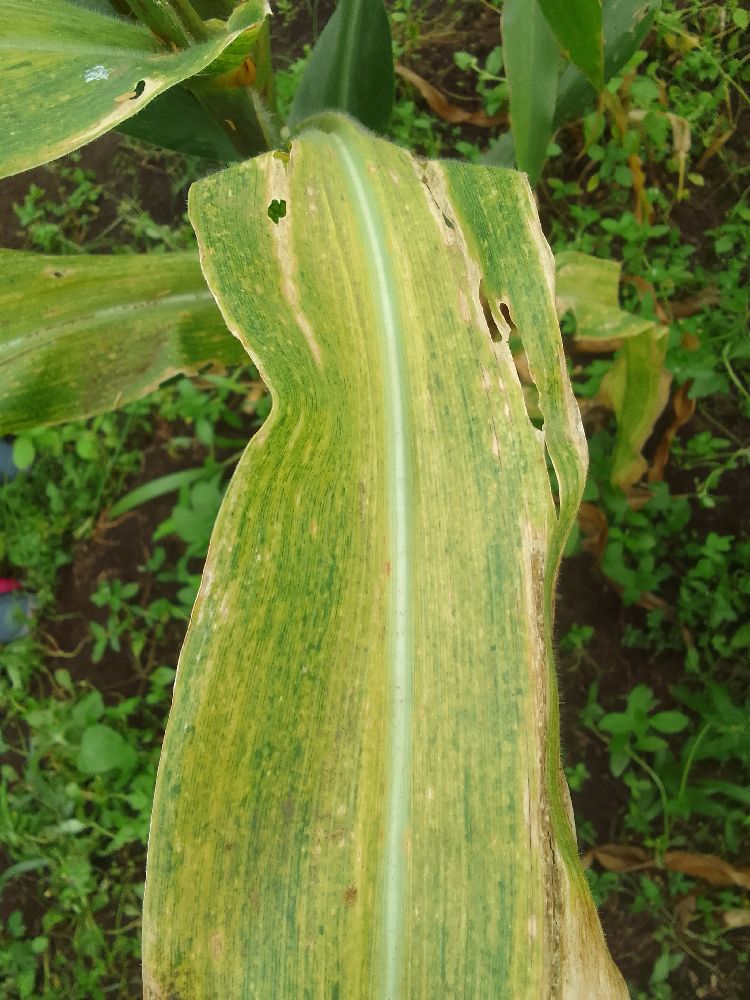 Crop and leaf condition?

maize, maize lethal necrosis
